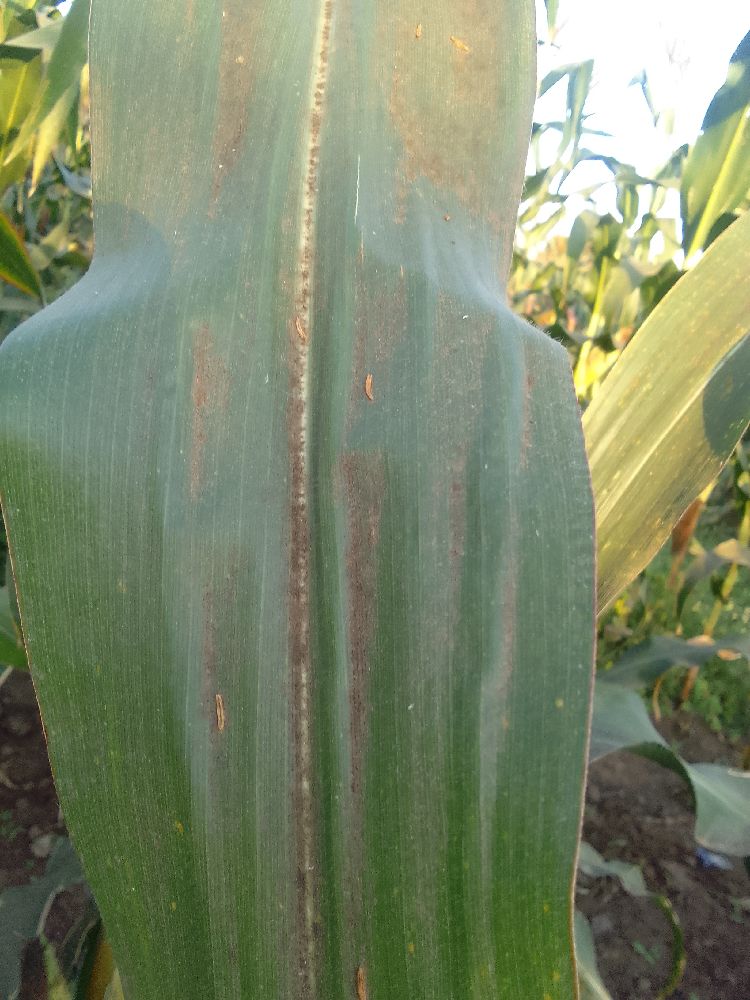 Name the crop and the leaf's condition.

maize, healthy
